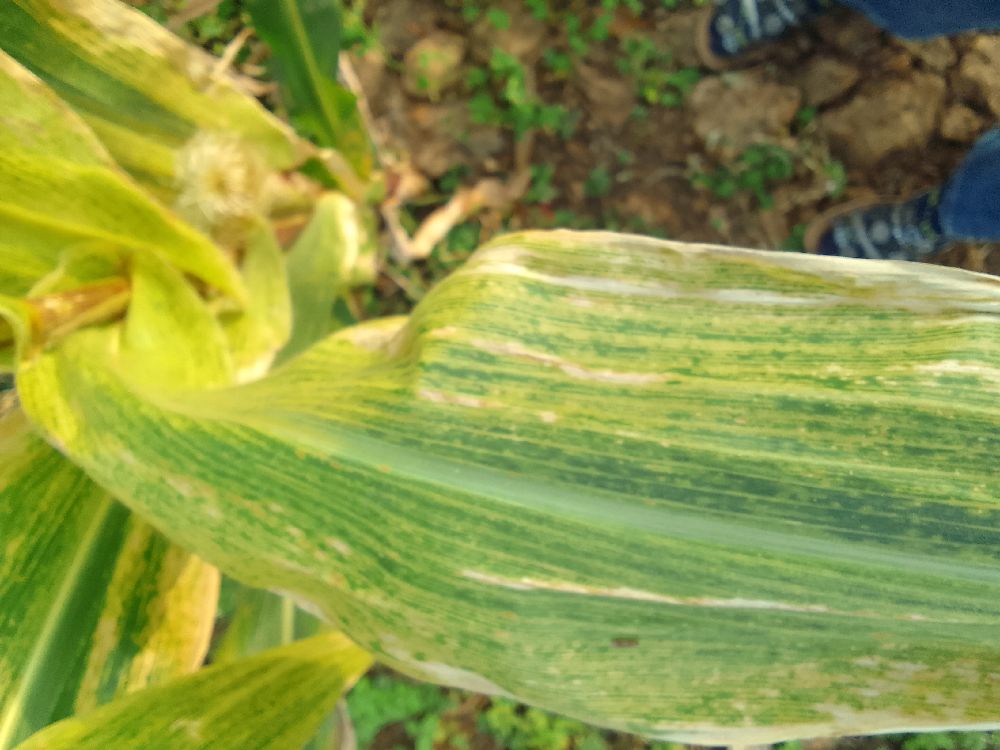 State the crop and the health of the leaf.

maize, maize lethal necrosis
